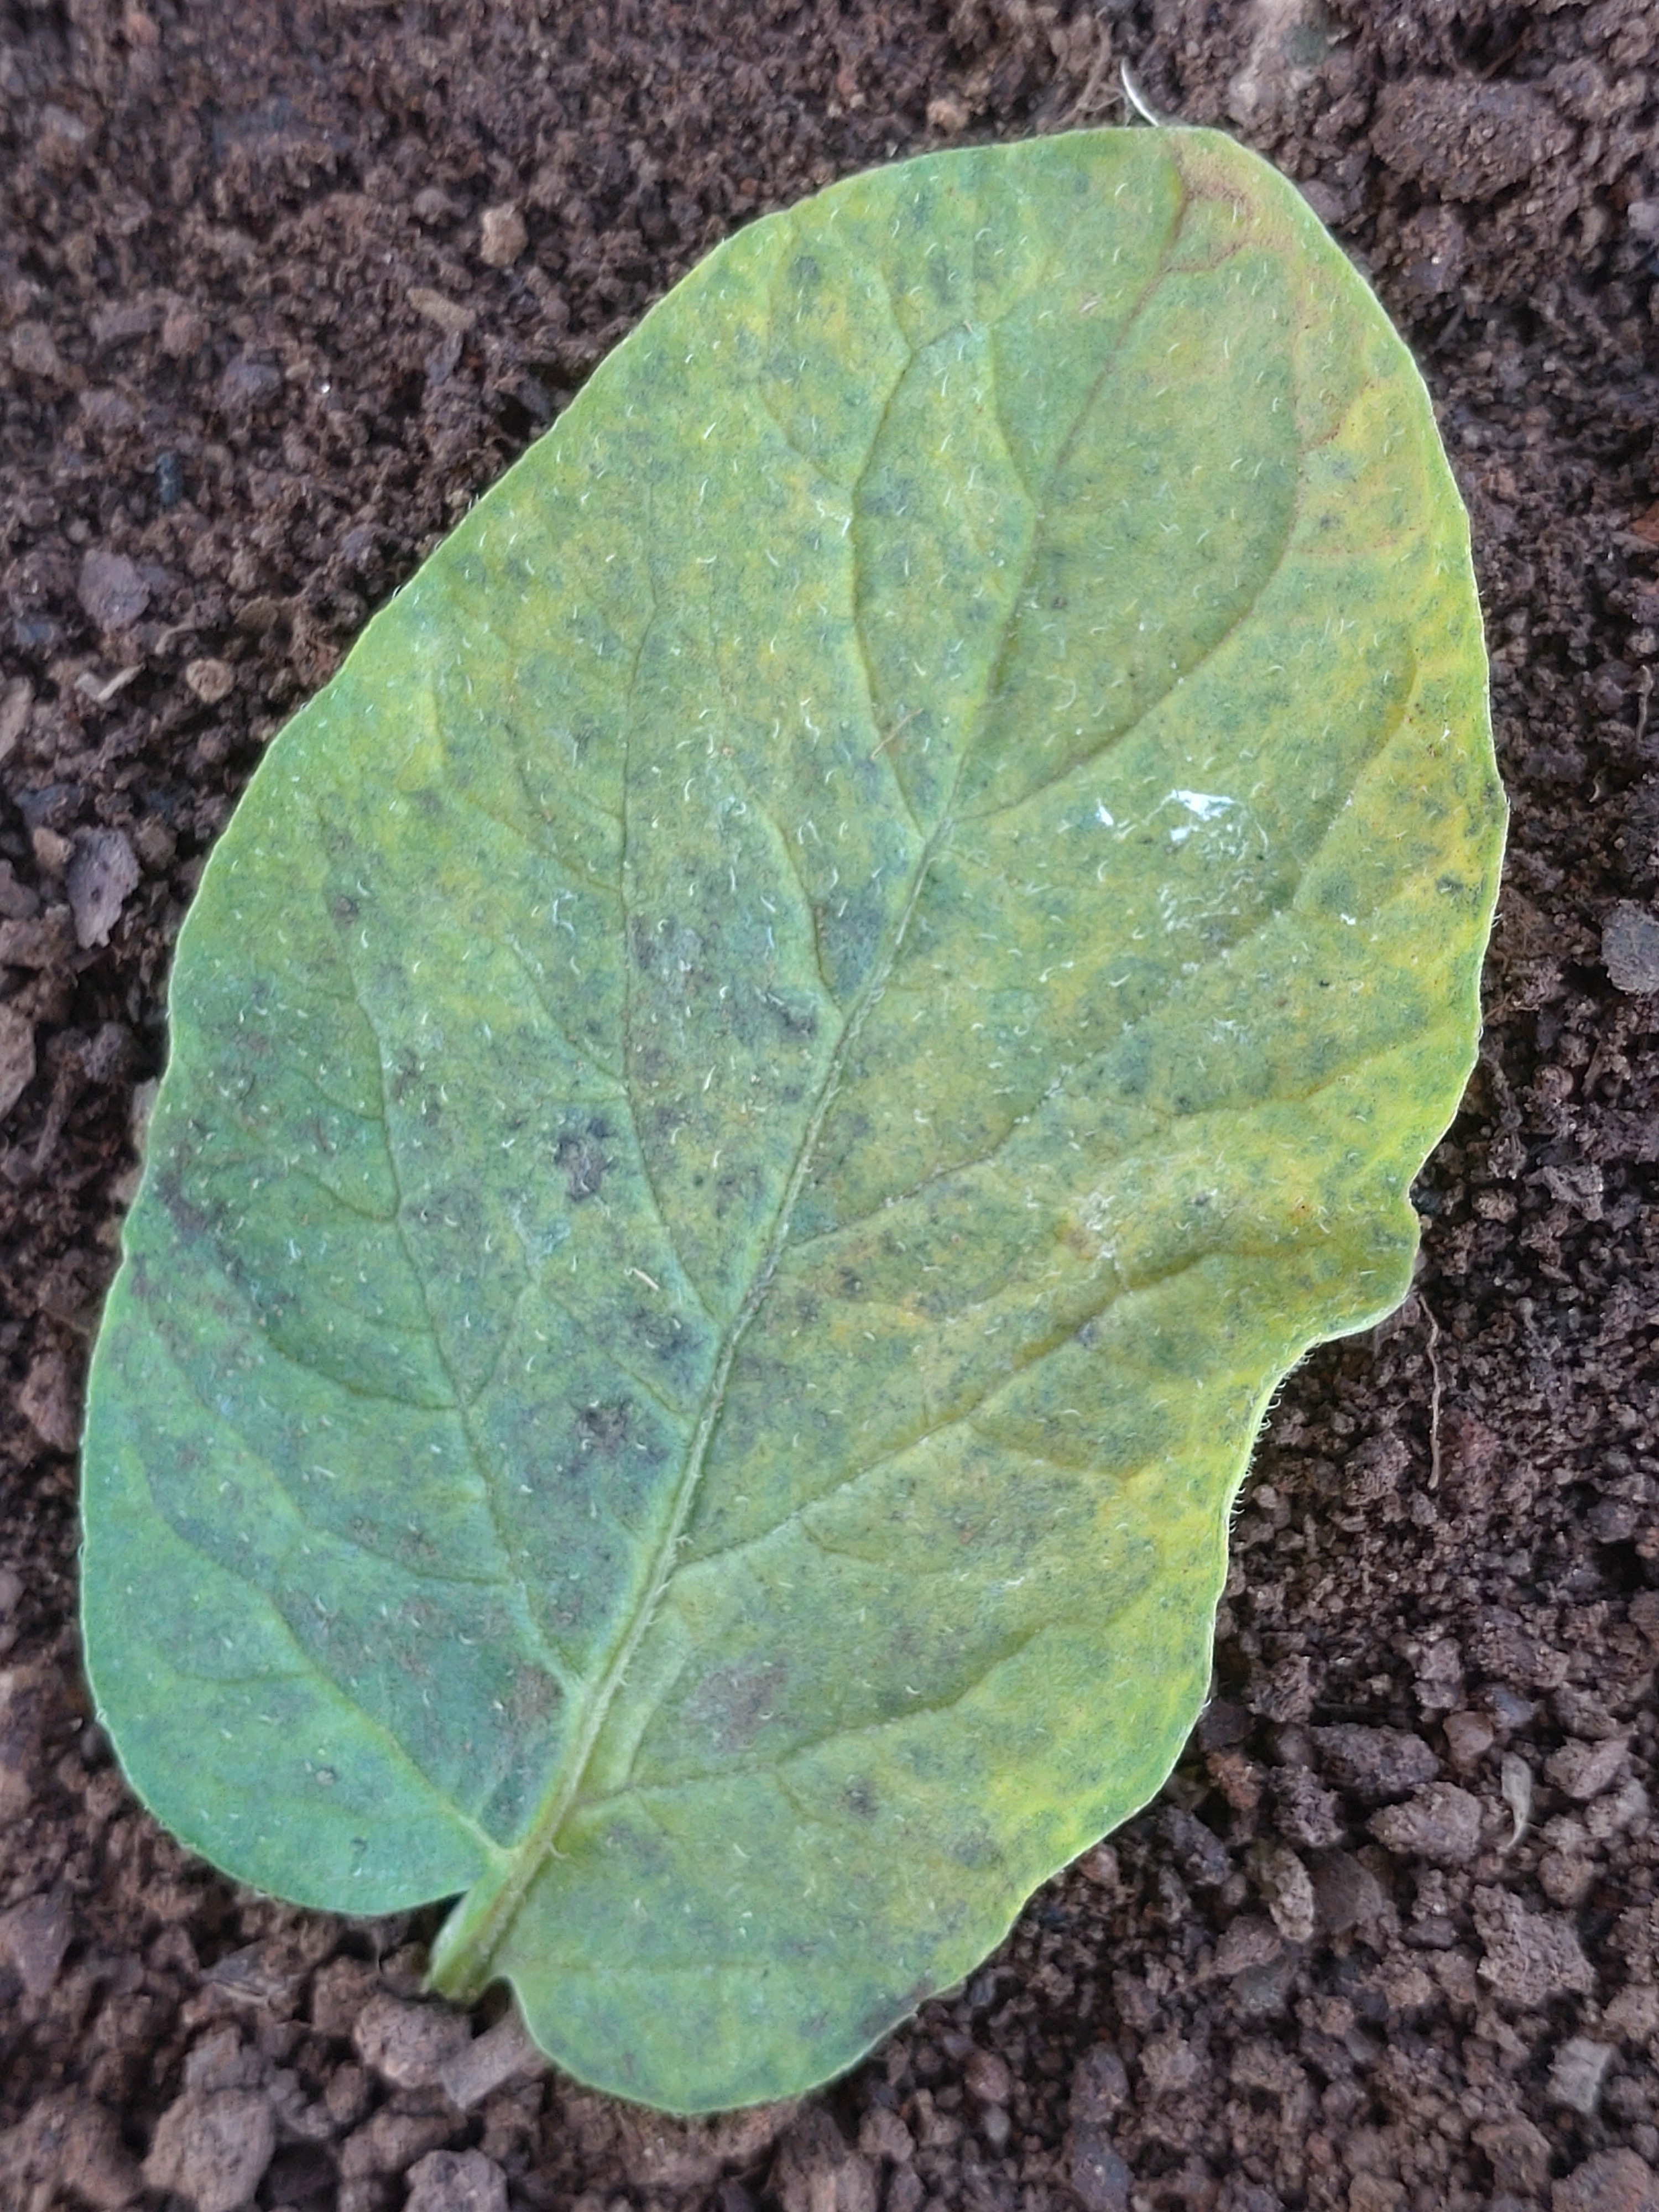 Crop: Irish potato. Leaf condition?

late blight
